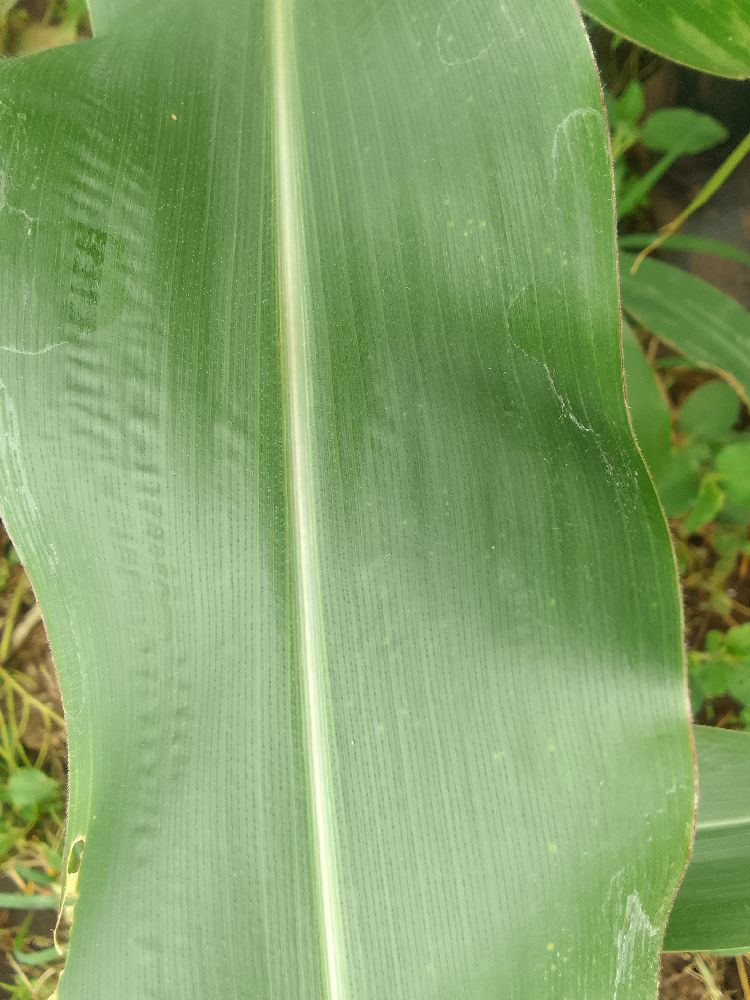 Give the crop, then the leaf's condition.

maize, healthy
